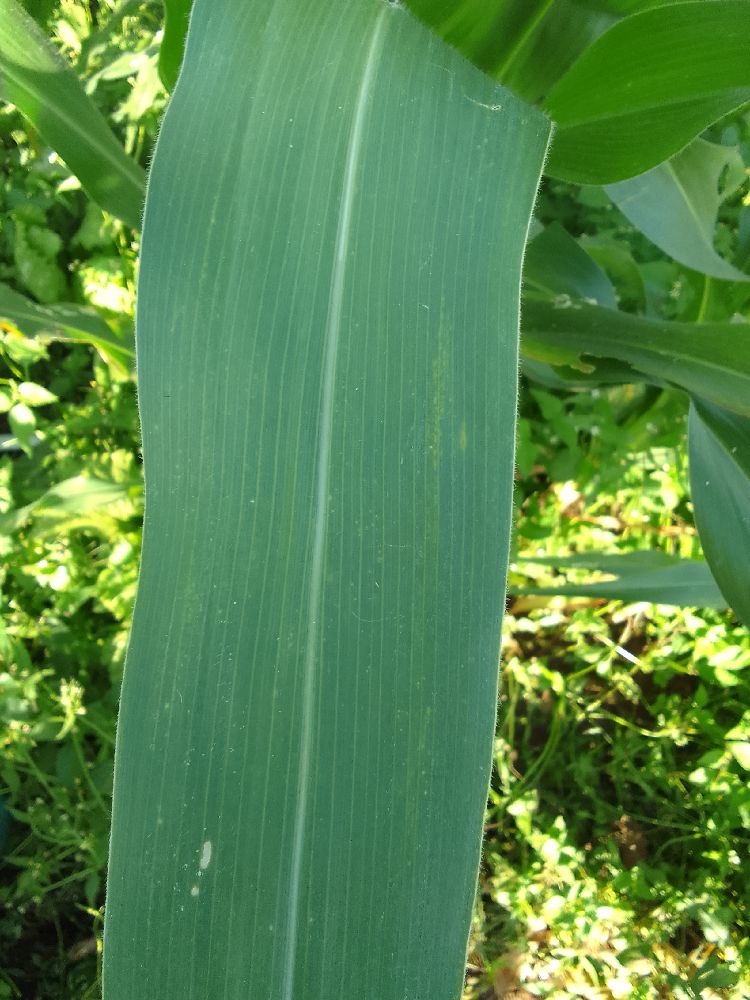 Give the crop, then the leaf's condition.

maize, healthy
